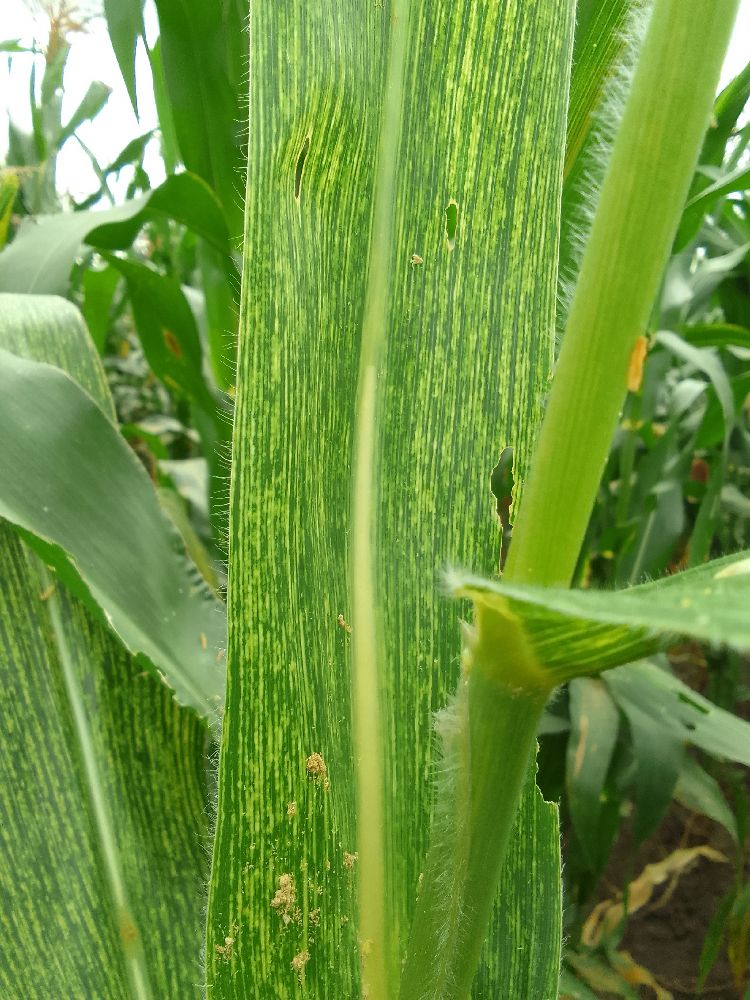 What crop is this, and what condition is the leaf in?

maize, maize streak virus
